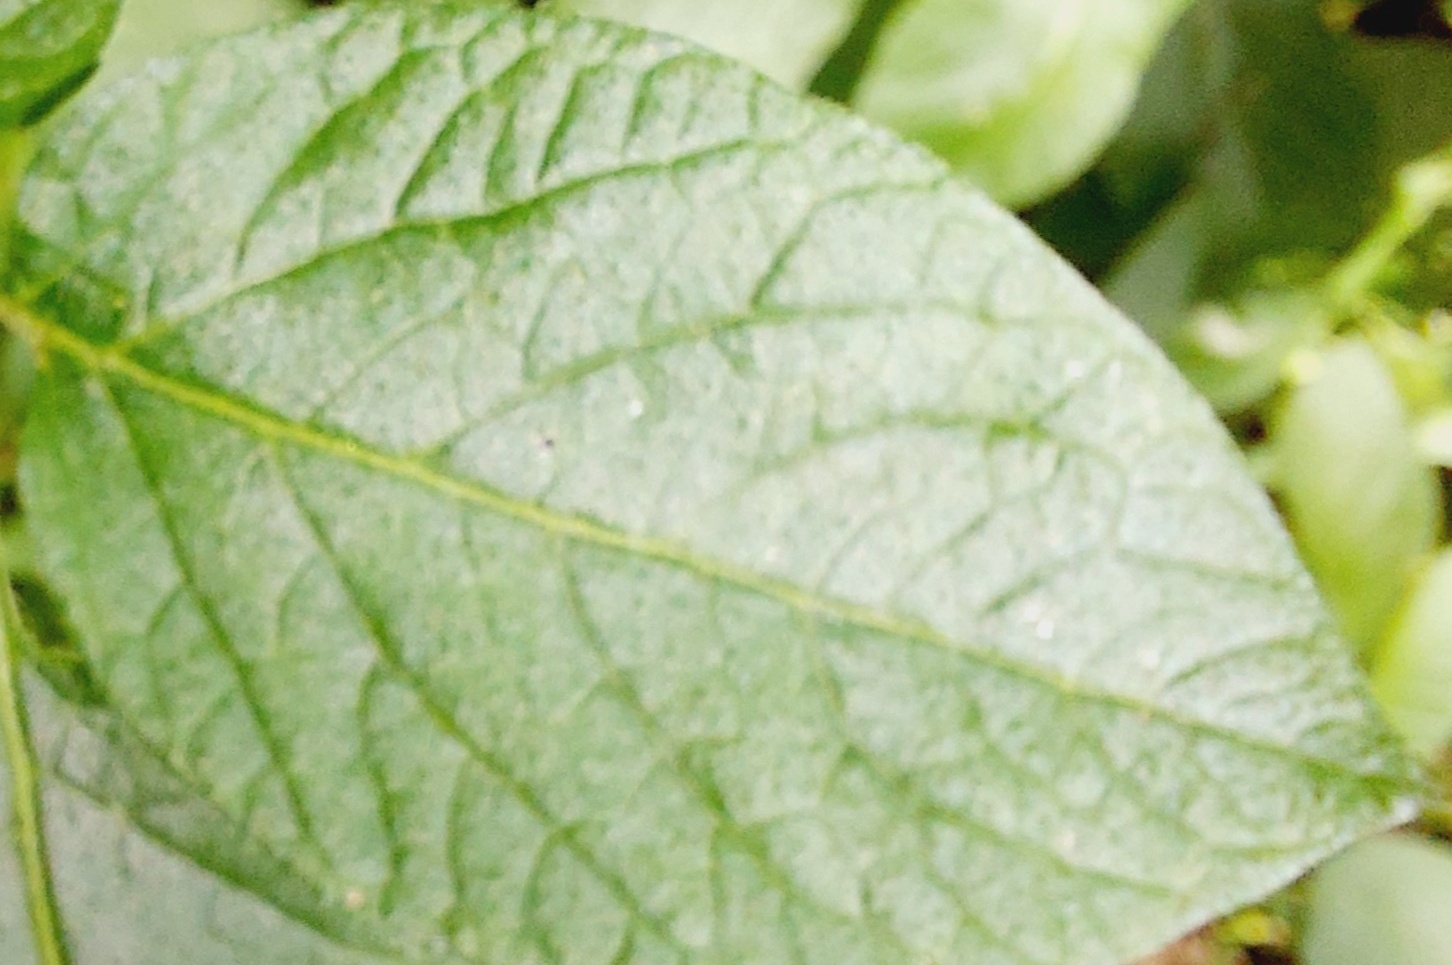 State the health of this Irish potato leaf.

healthy
